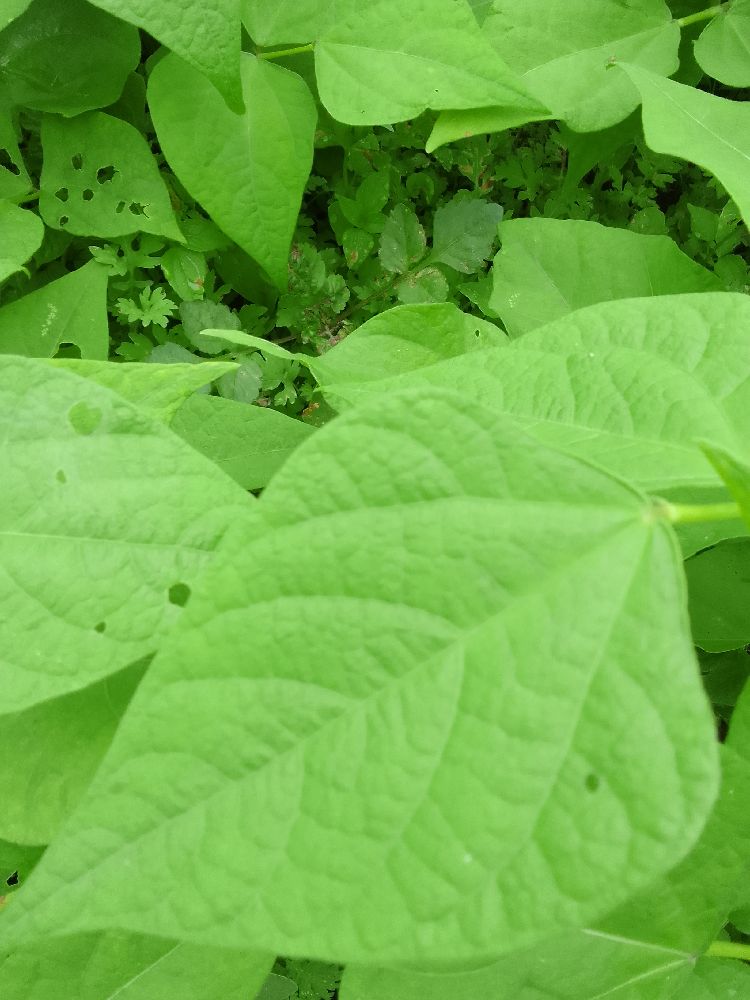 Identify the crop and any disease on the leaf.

common bean, healthy
